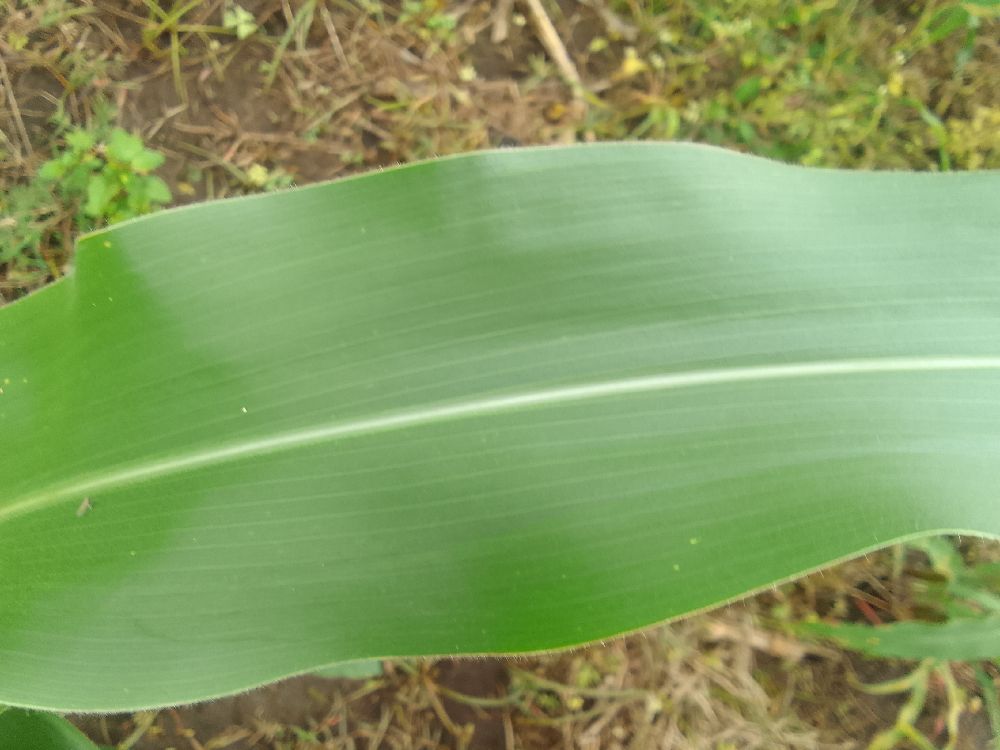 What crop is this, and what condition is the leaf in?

maize, healthy
